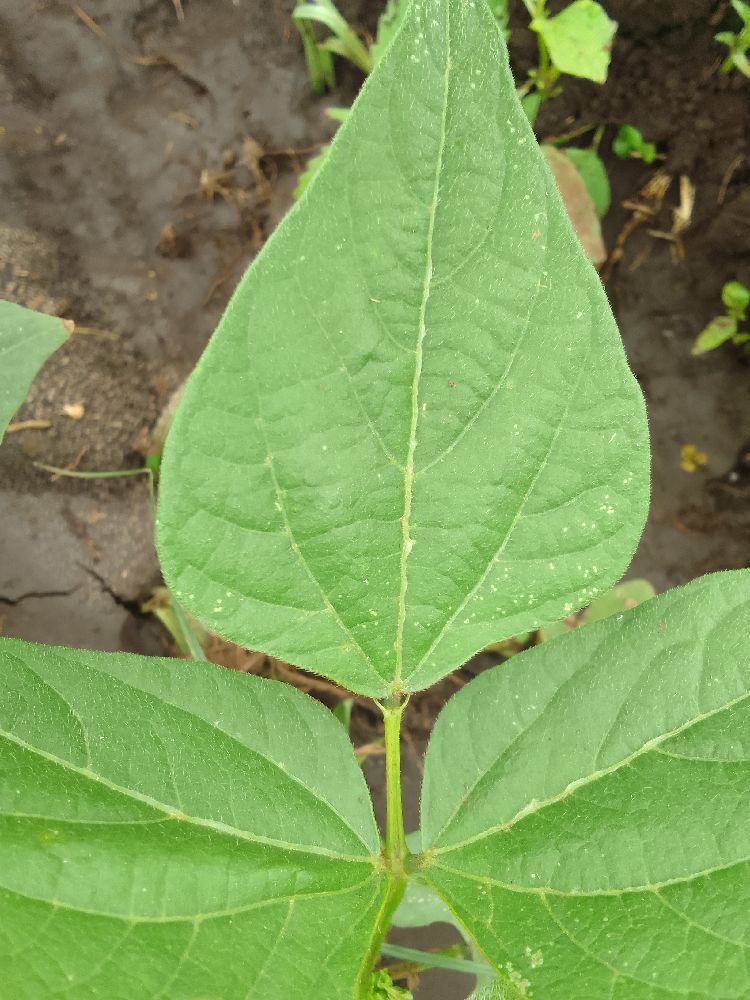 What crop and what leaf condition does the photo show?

common bean, healthy
